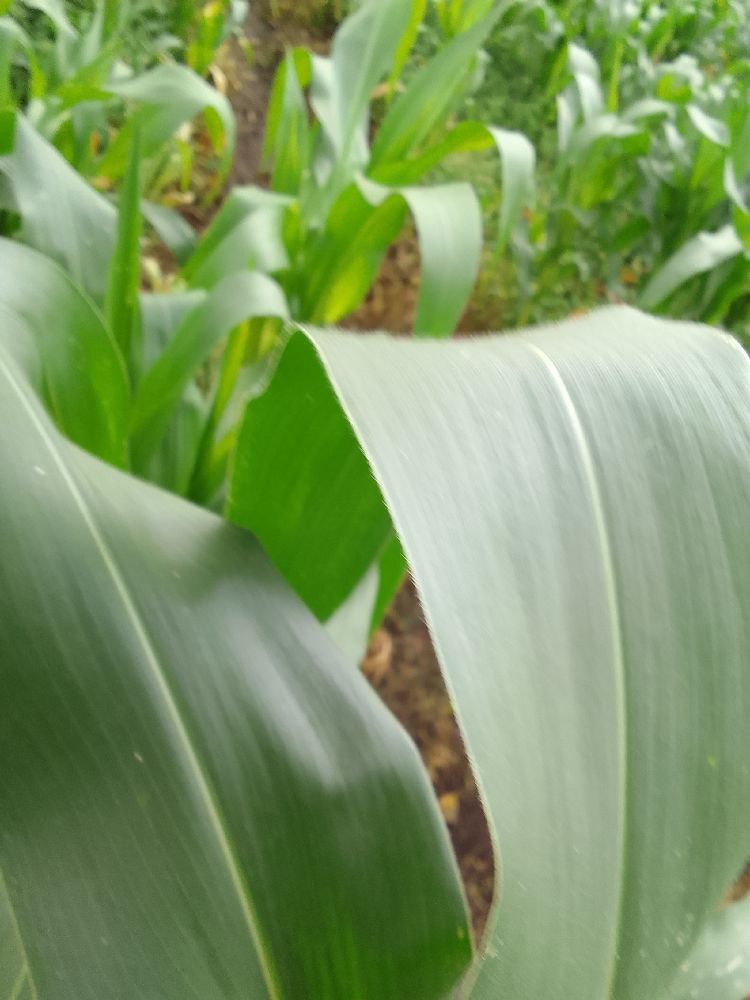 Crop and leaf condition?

maize, healthy
